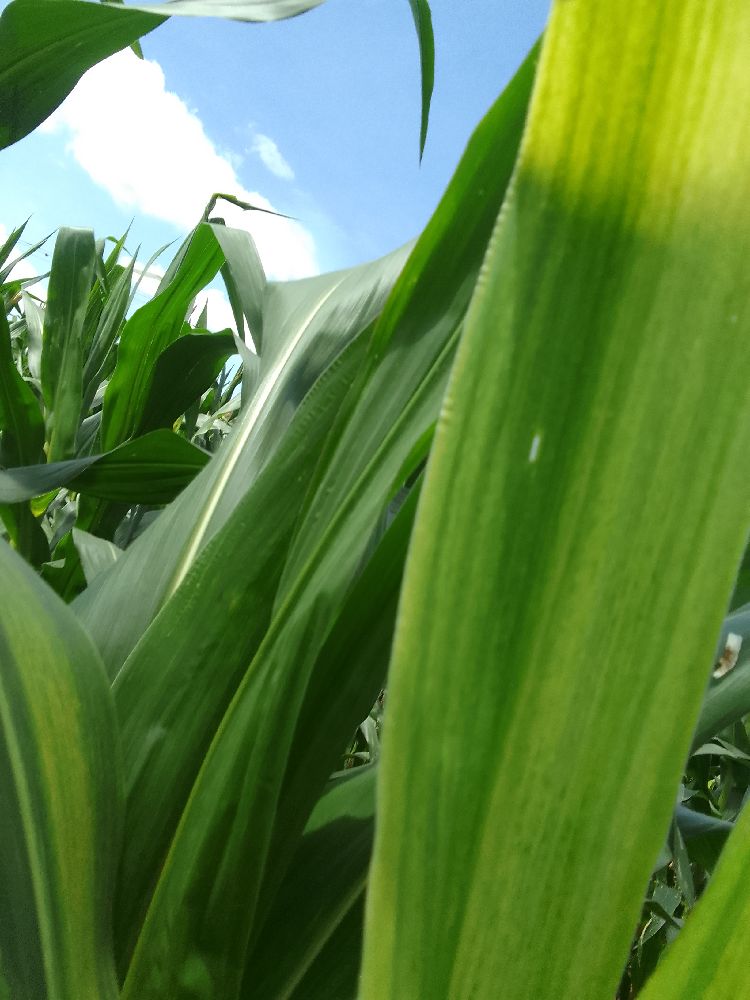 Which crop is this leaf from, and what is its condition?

maize, maize lethal necrosis
